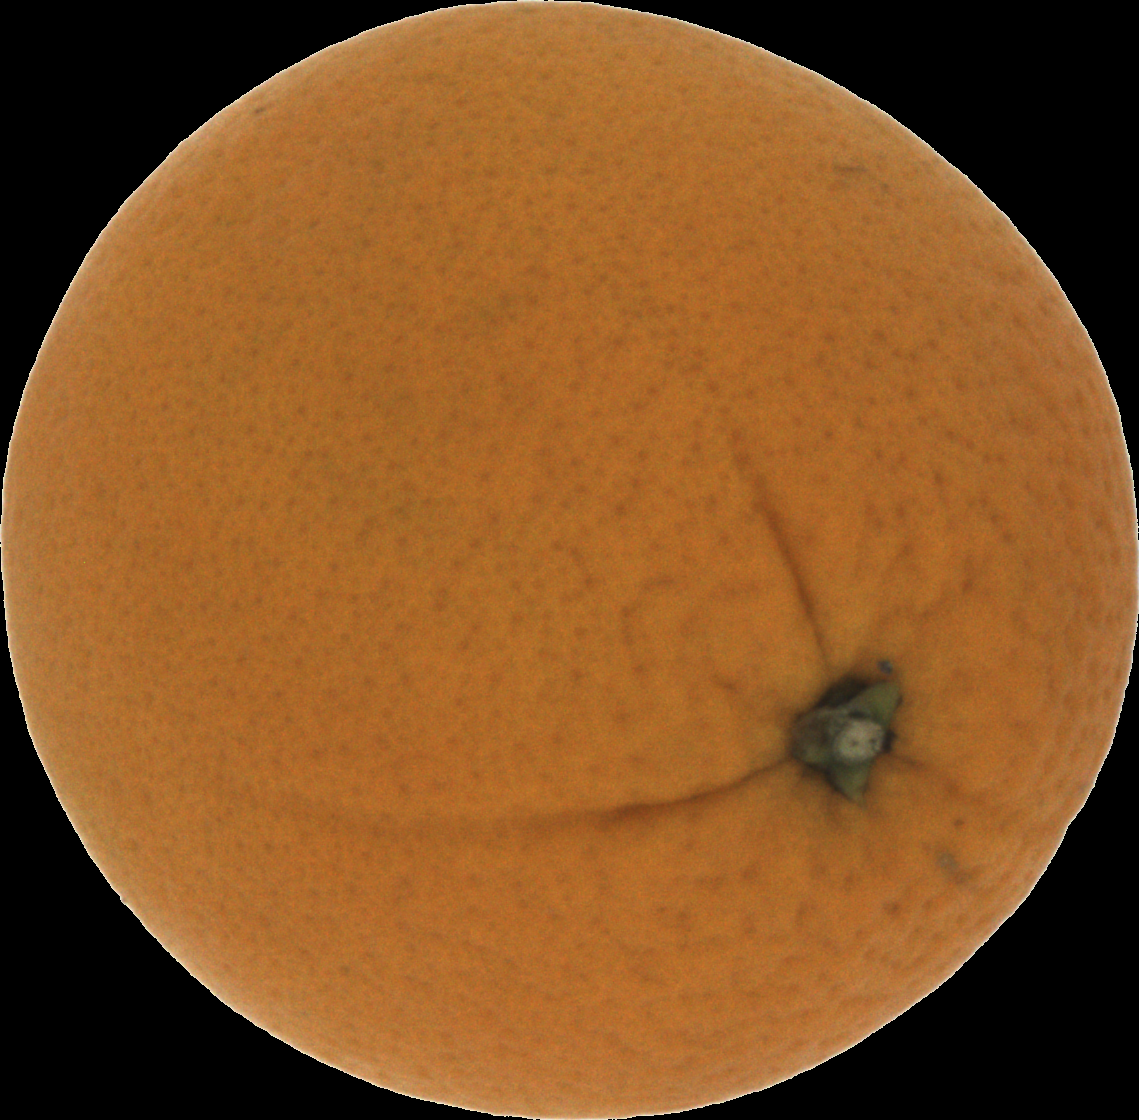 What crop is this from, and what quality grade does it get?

orange, good
